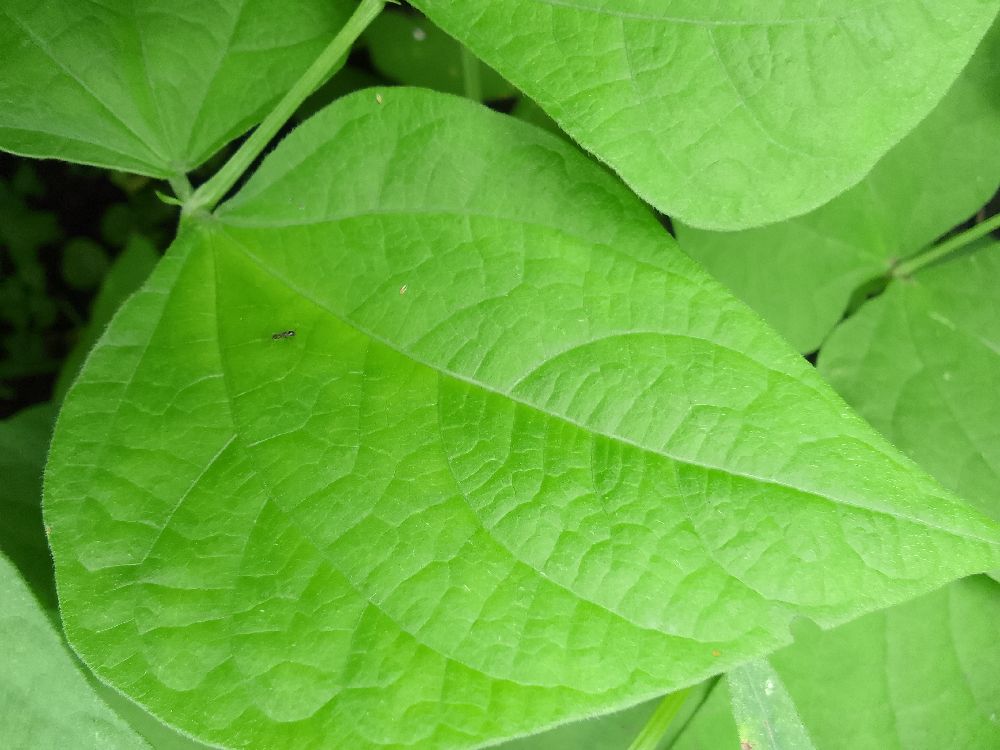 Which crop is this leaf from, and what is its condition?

common bean, healthy
